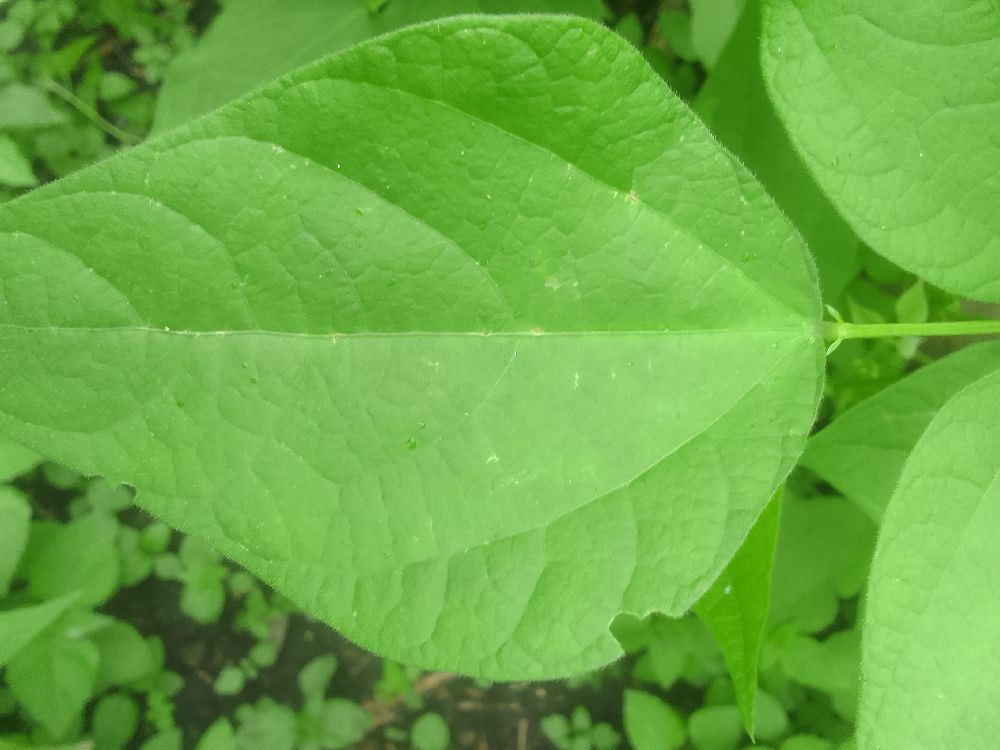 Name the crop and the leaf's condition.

common bean, healthy
